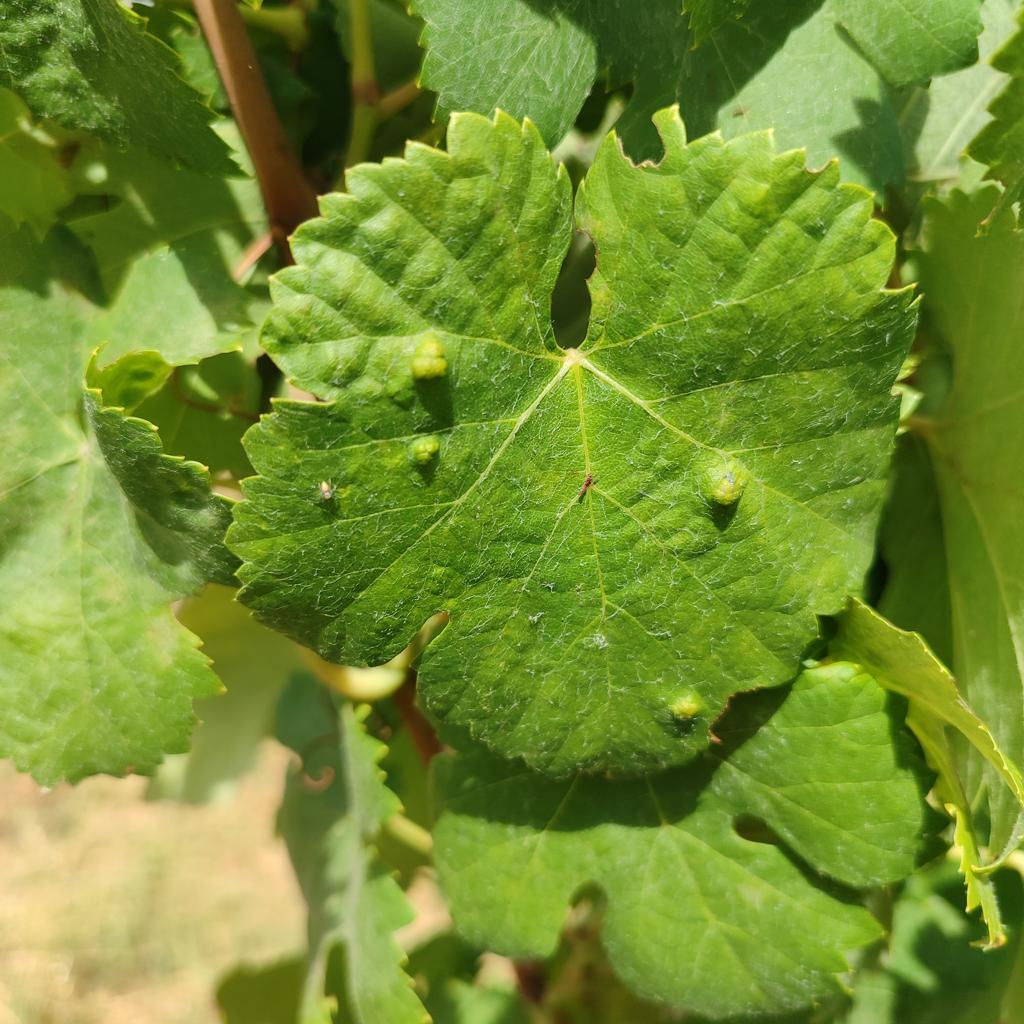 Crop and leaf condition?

grapevine, erineum mite
